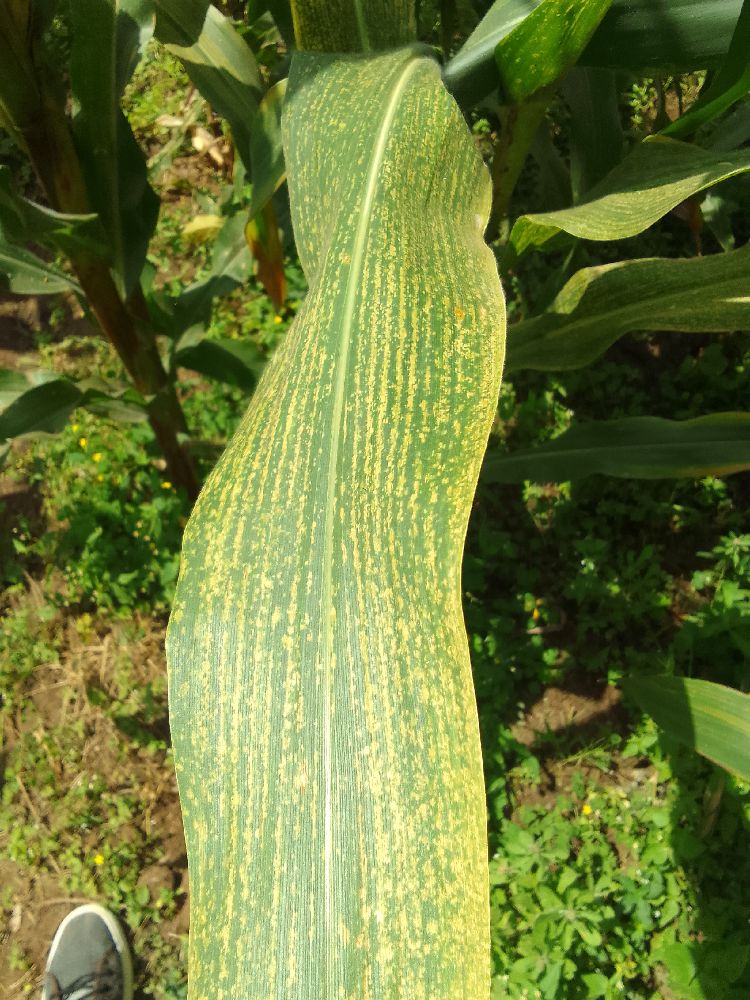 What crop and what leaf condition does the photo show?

maize, maize streak virus
